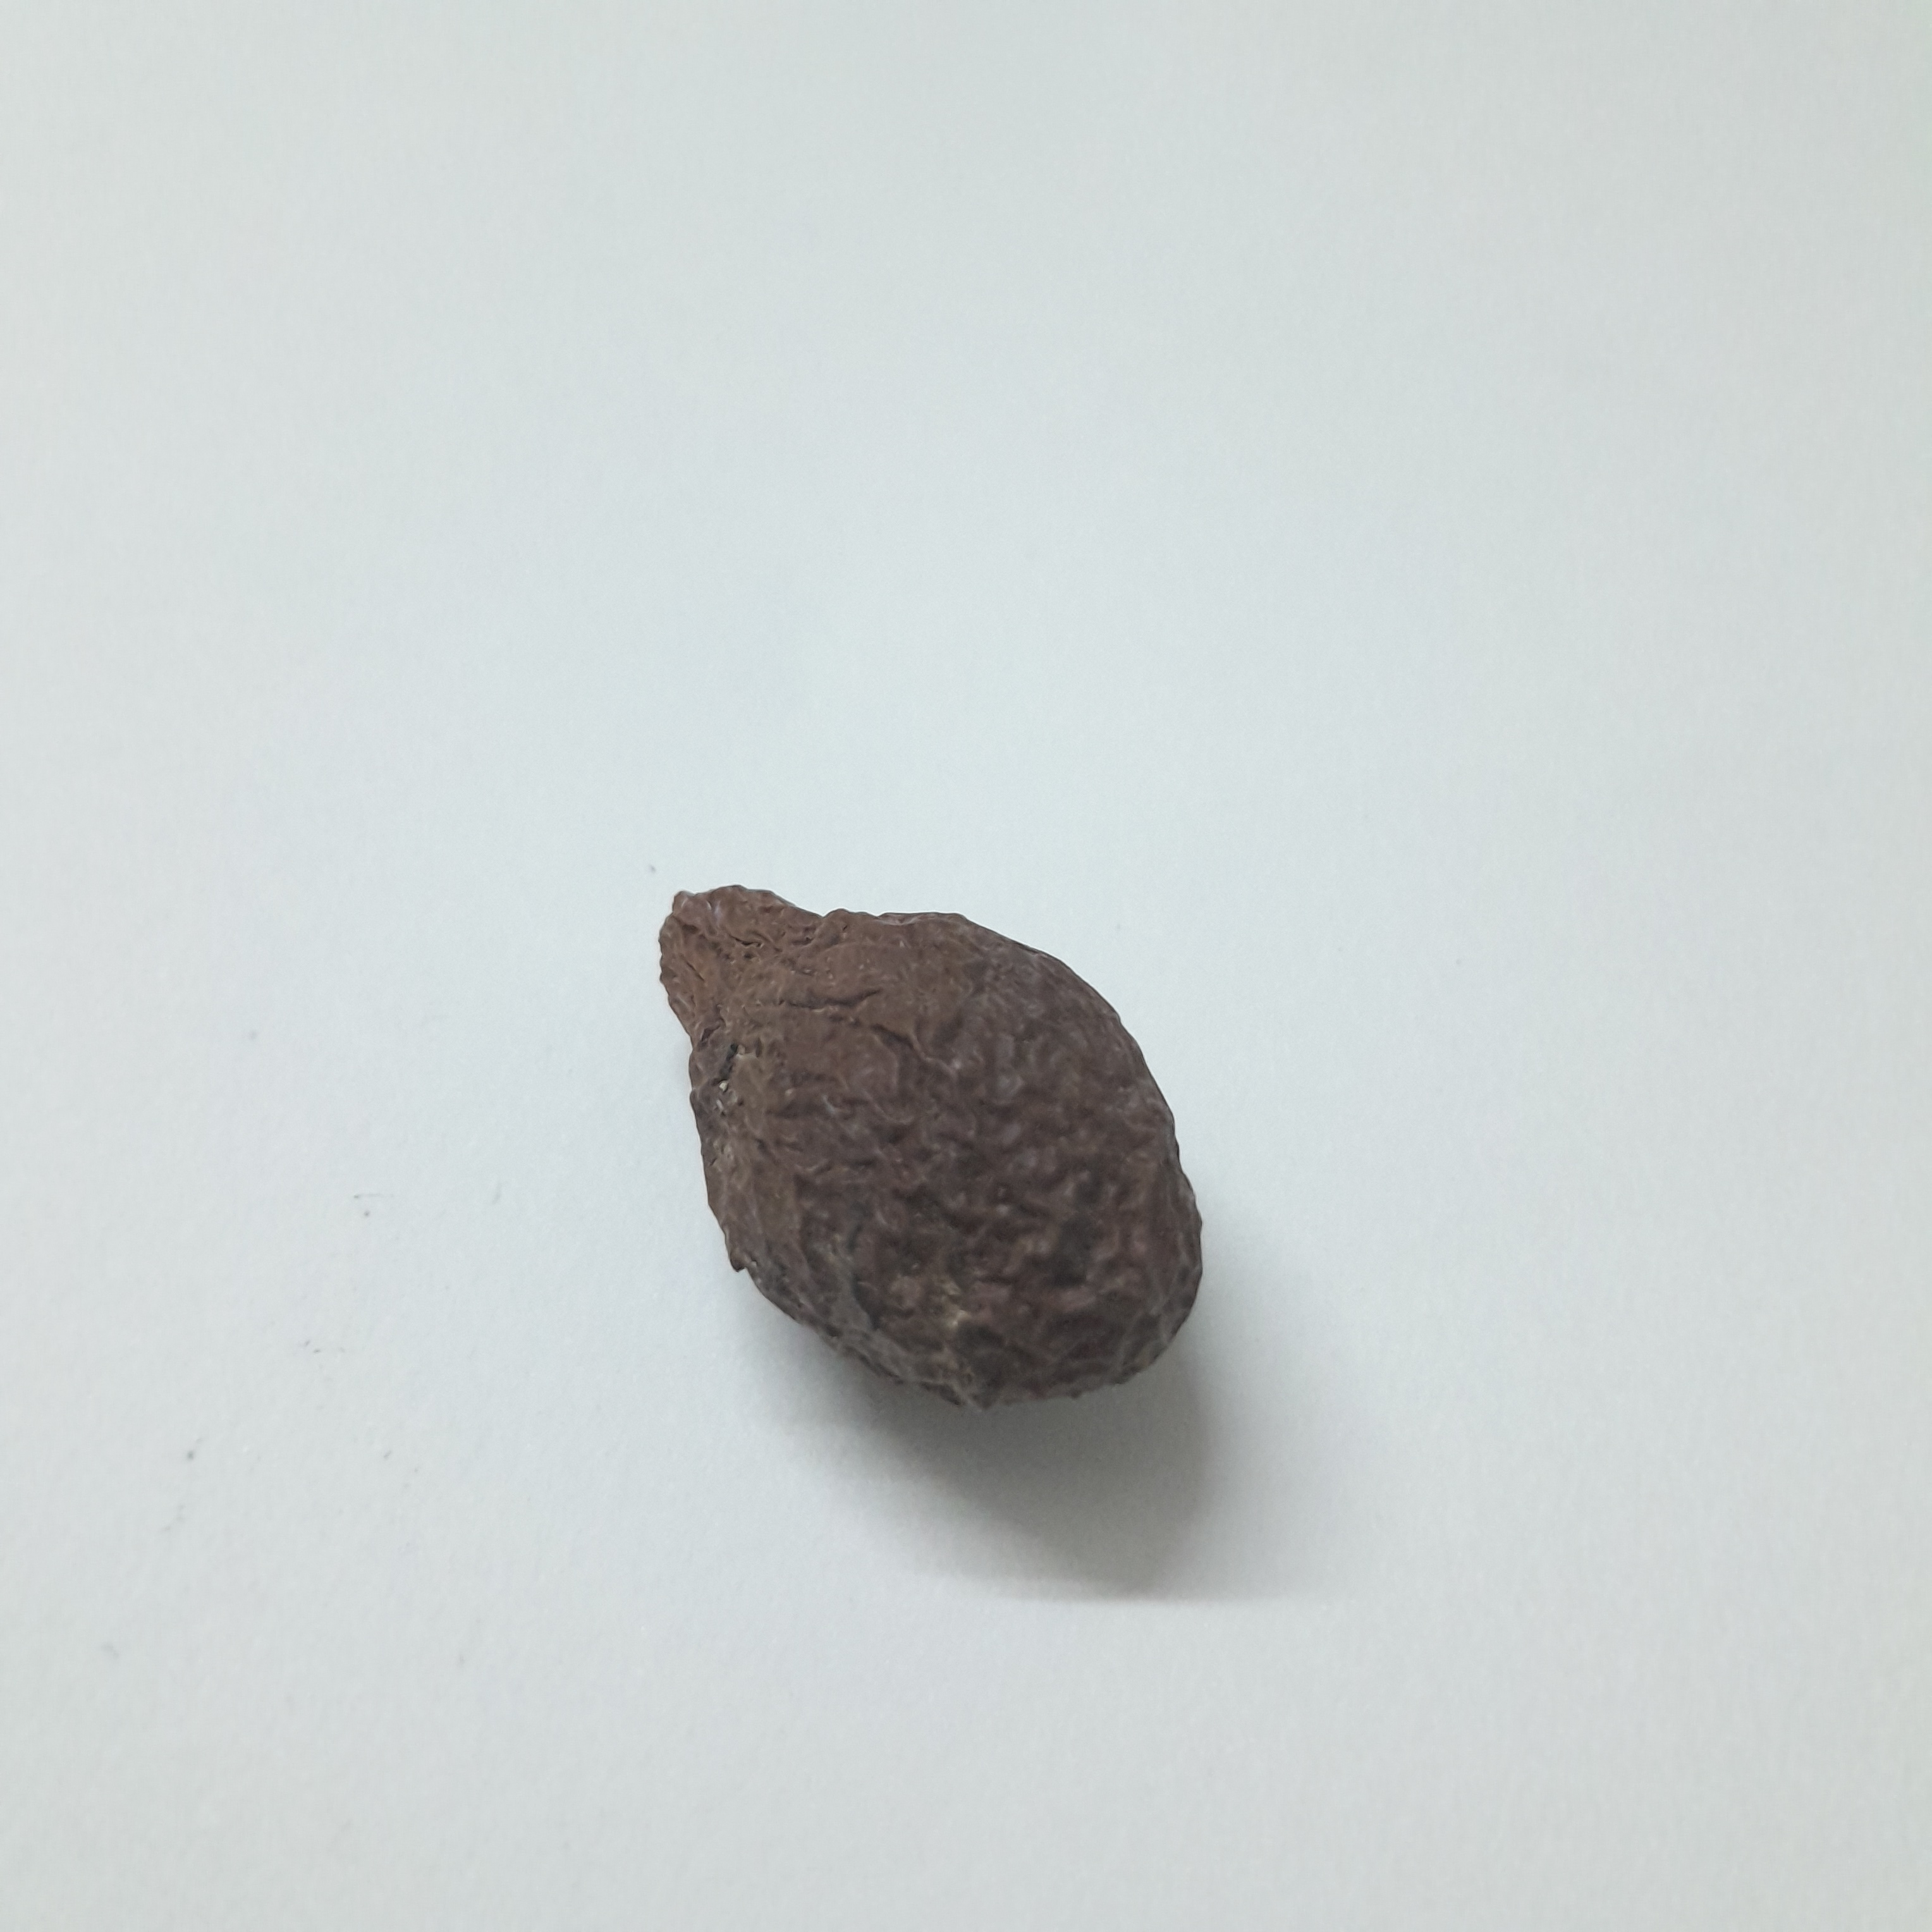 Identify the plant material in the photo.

niranjanphal
